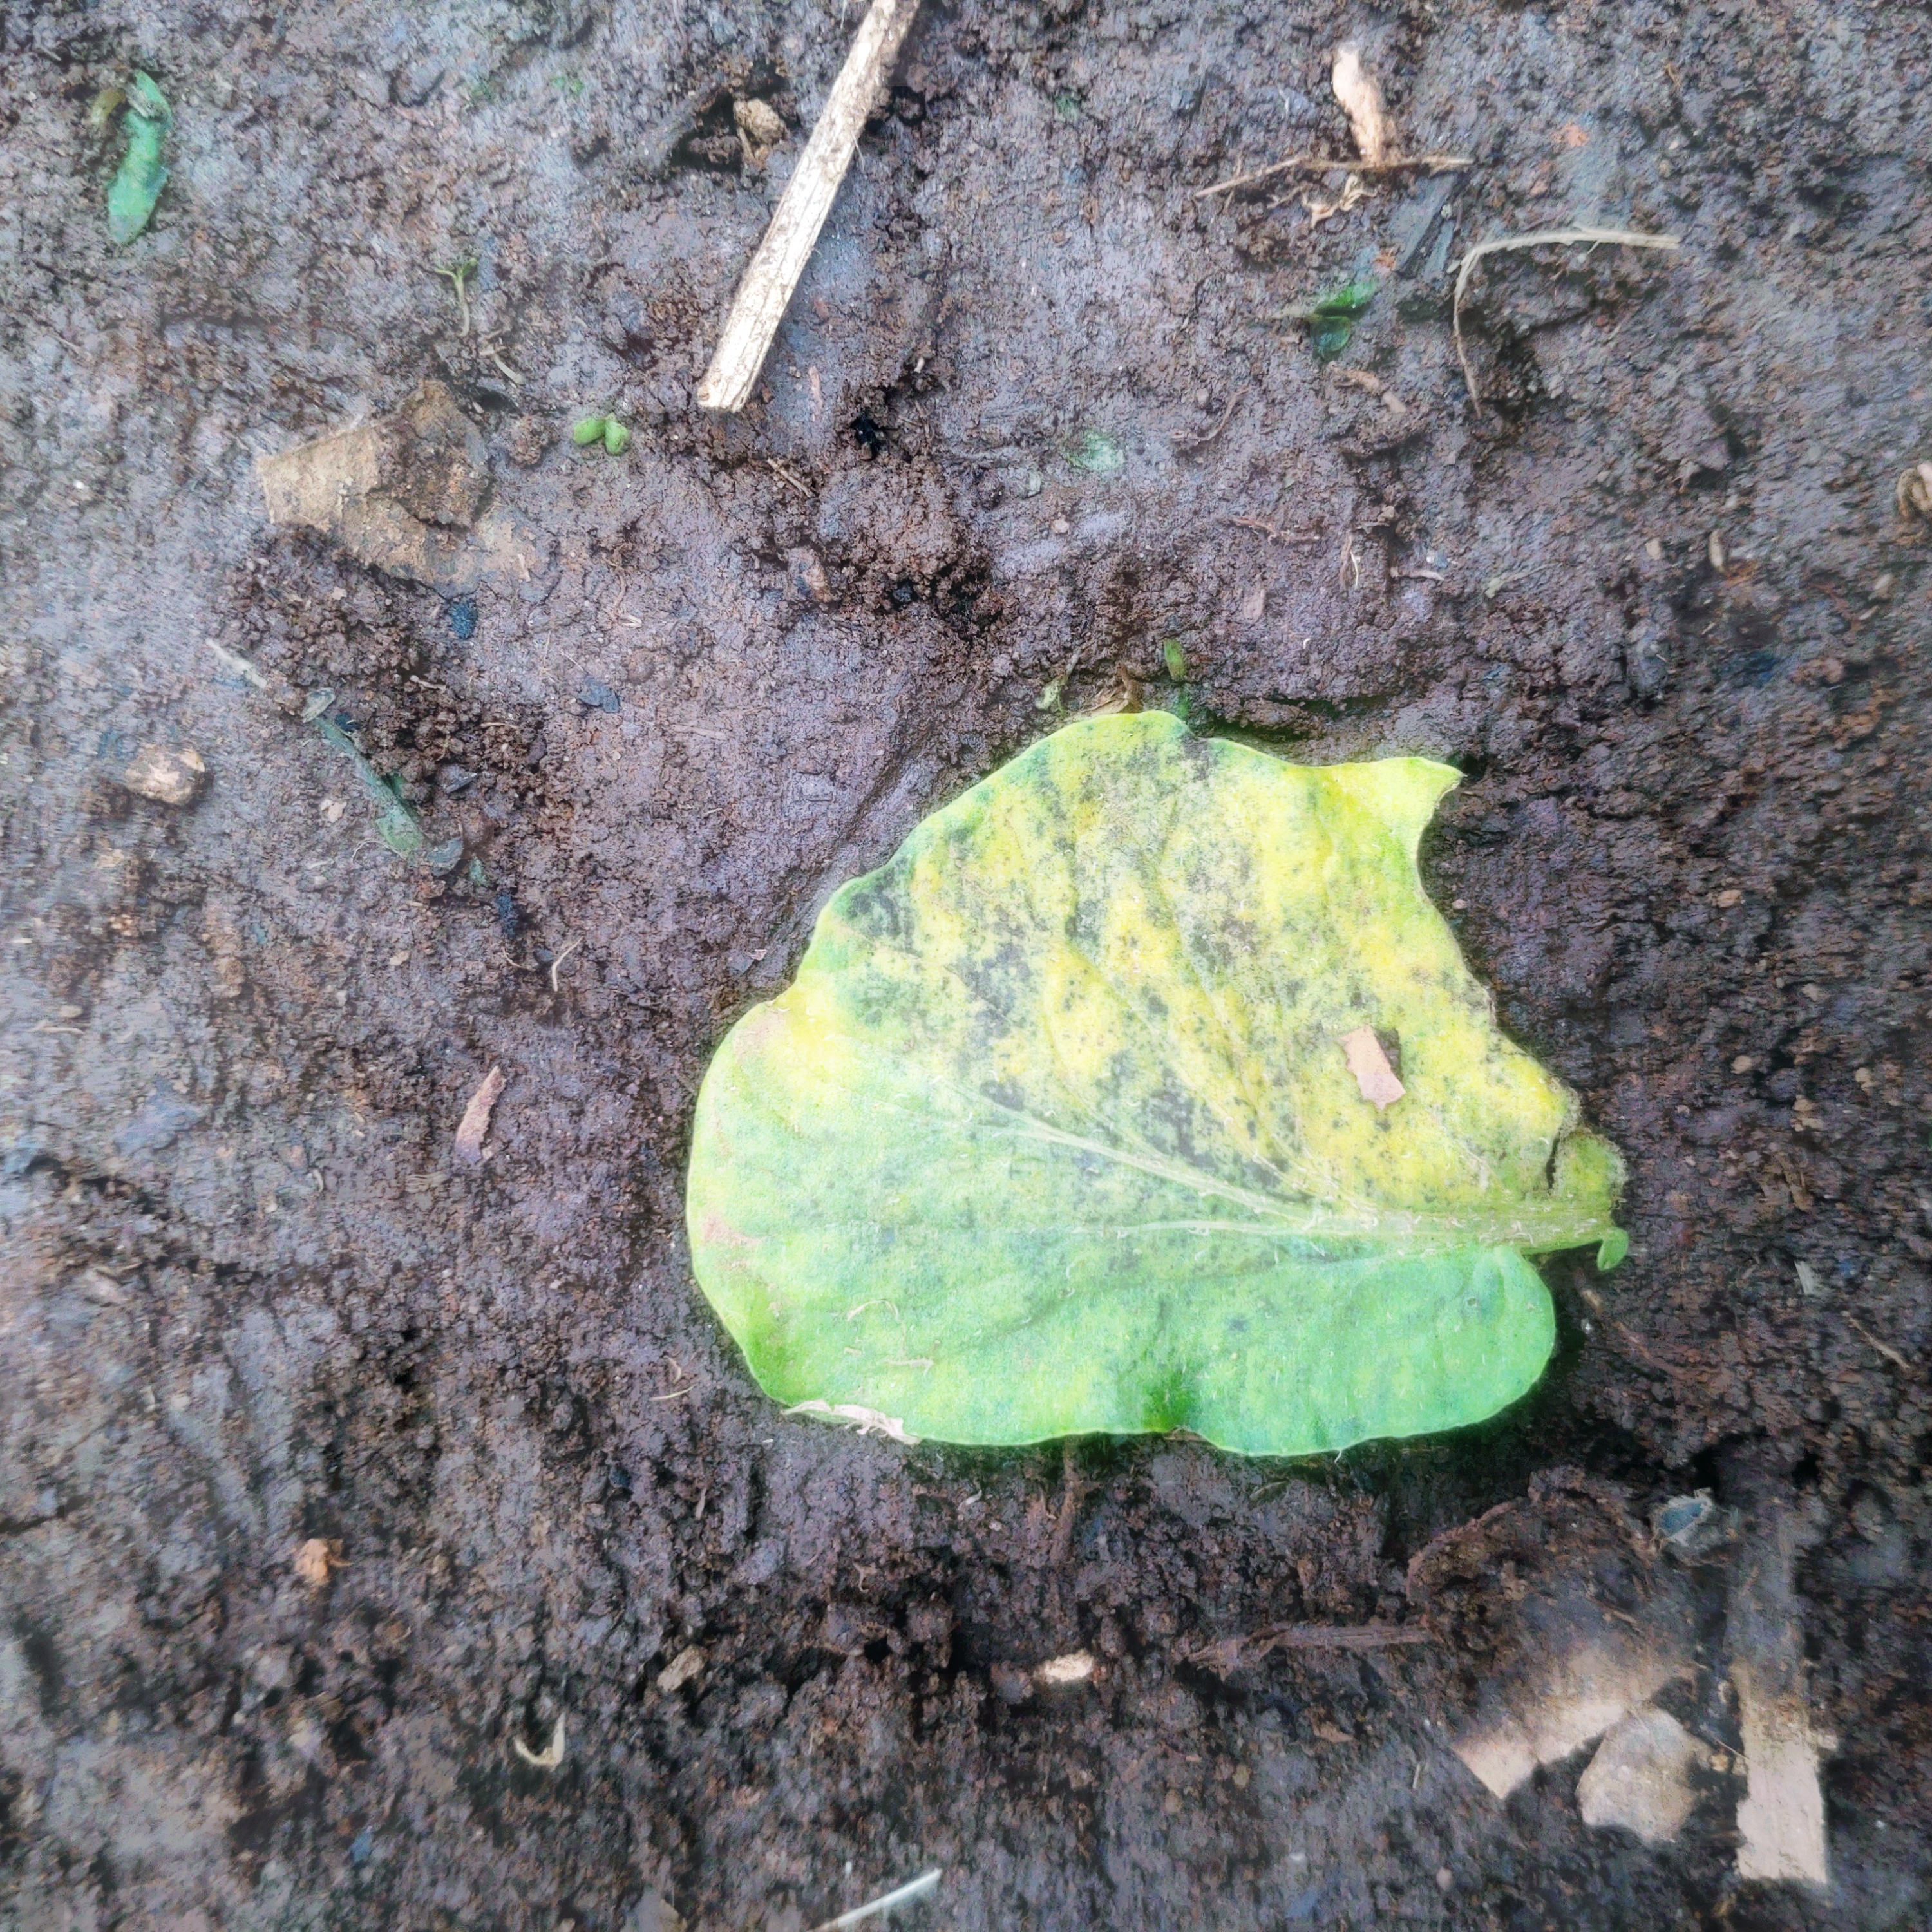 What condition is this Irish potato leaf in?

late blight
